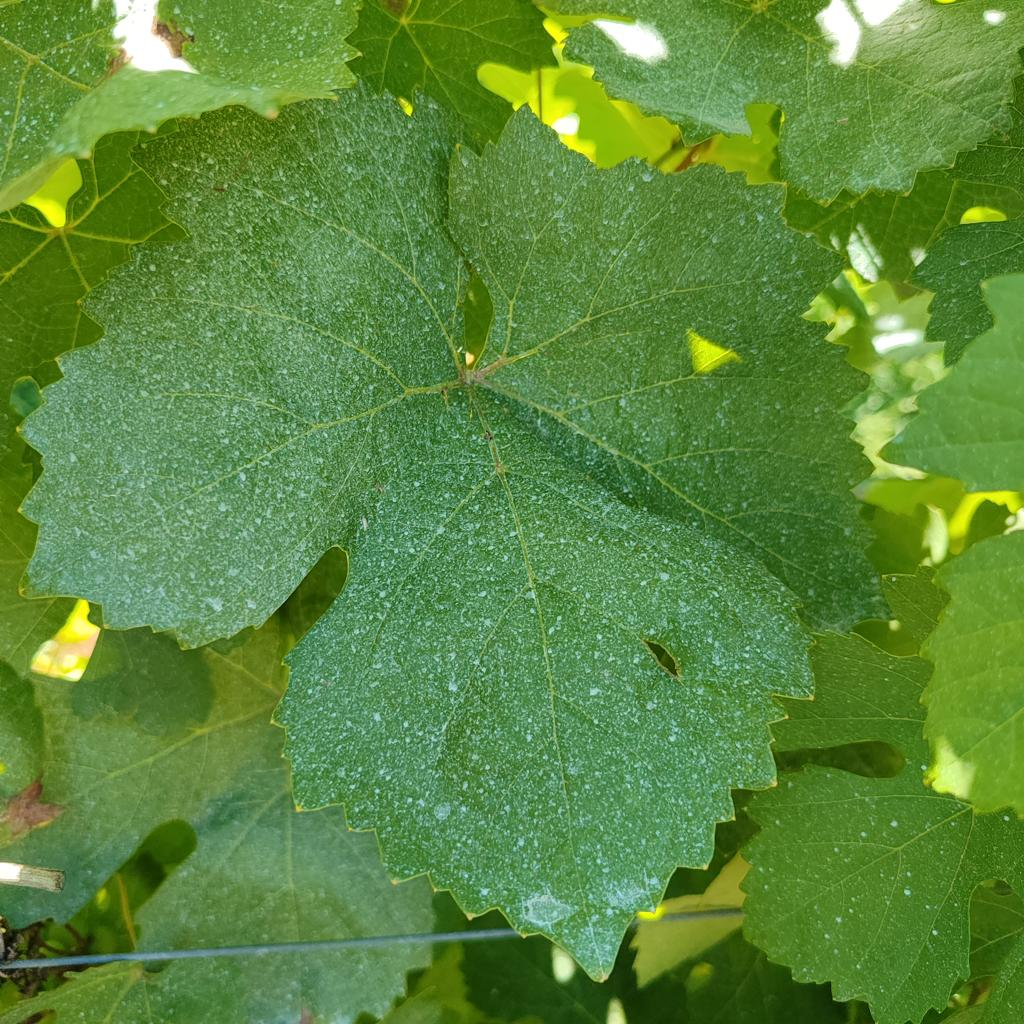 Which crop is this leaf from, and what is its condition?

grapevine, healthy
